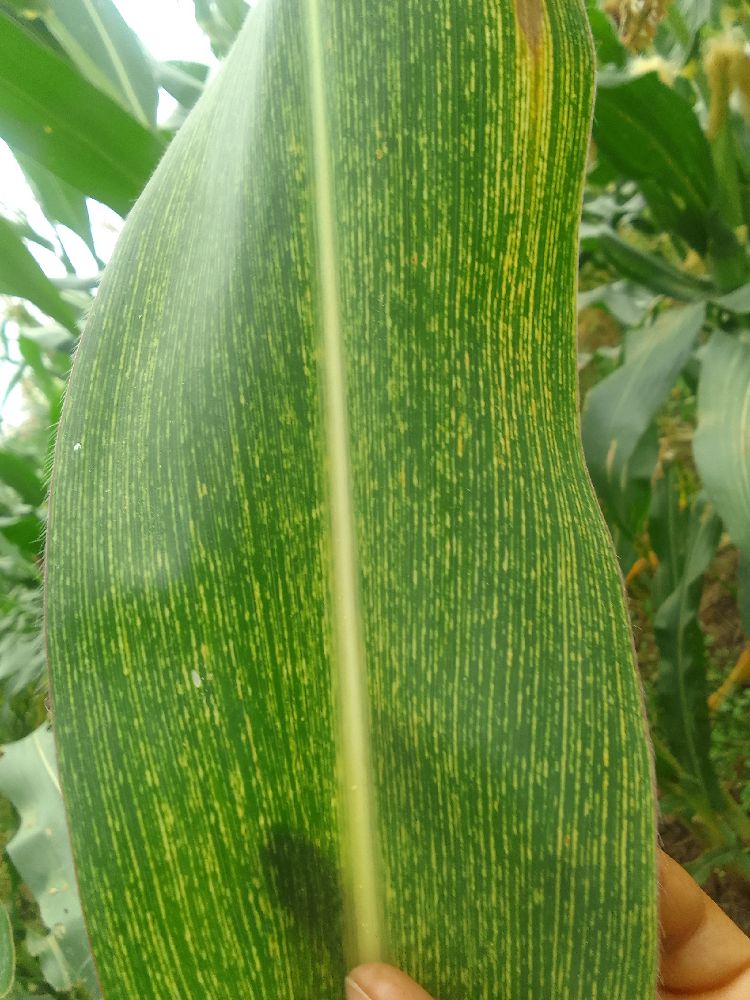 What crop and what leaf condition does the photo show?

maize, maize streak virus
